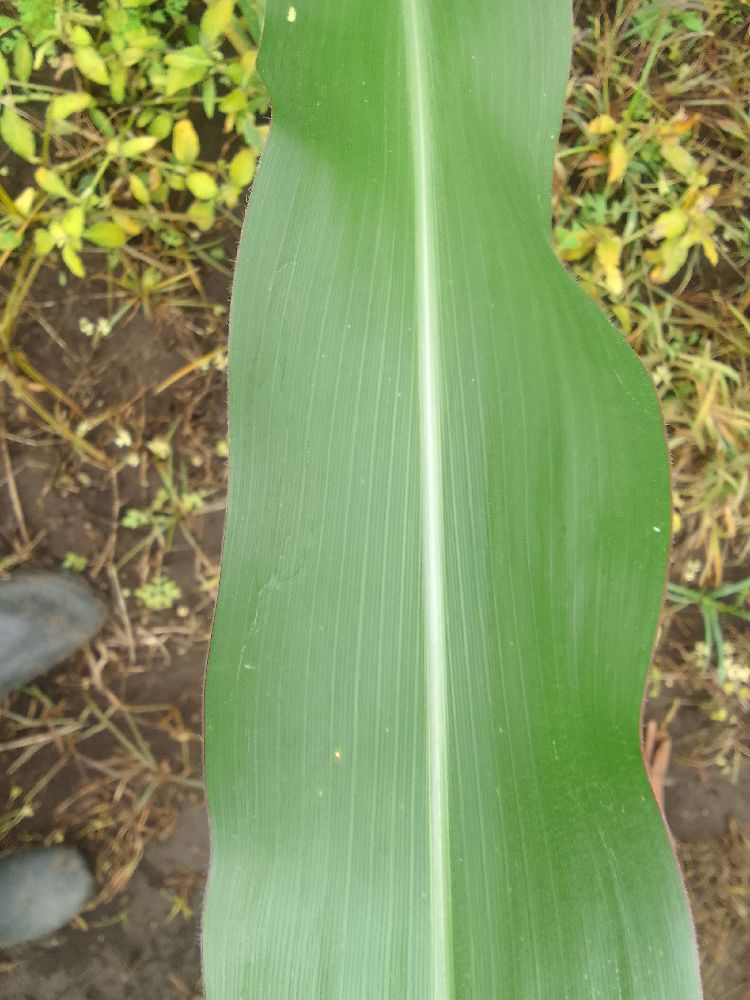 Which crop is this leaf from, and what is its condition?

maize, healthy
